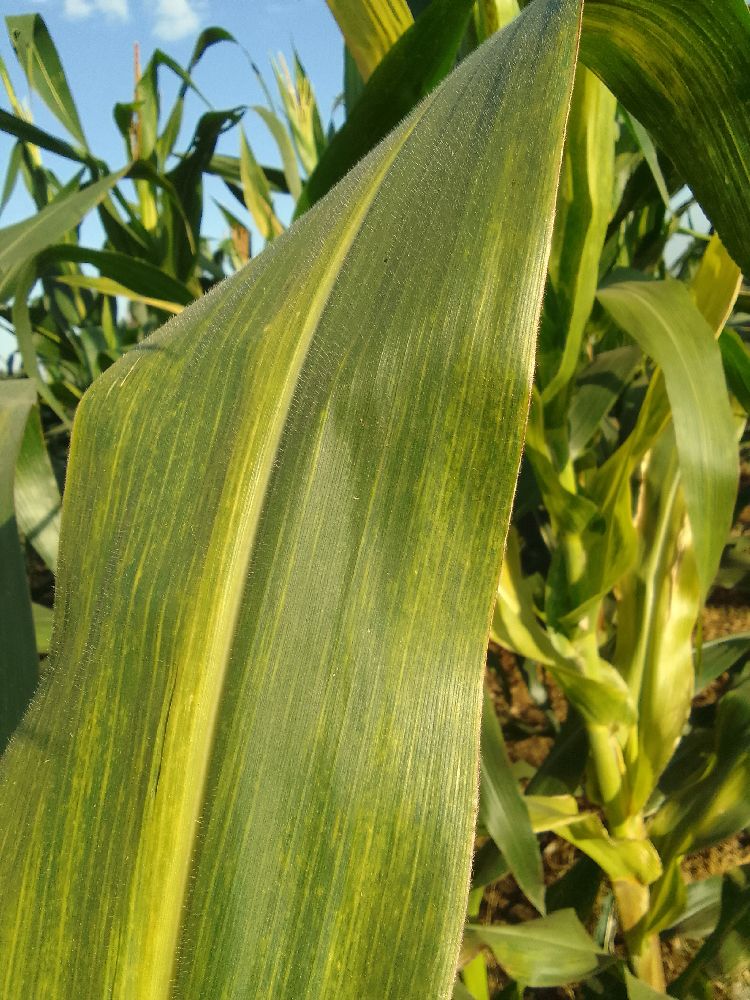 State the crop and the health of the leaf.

maize, maize lethal necrosis
